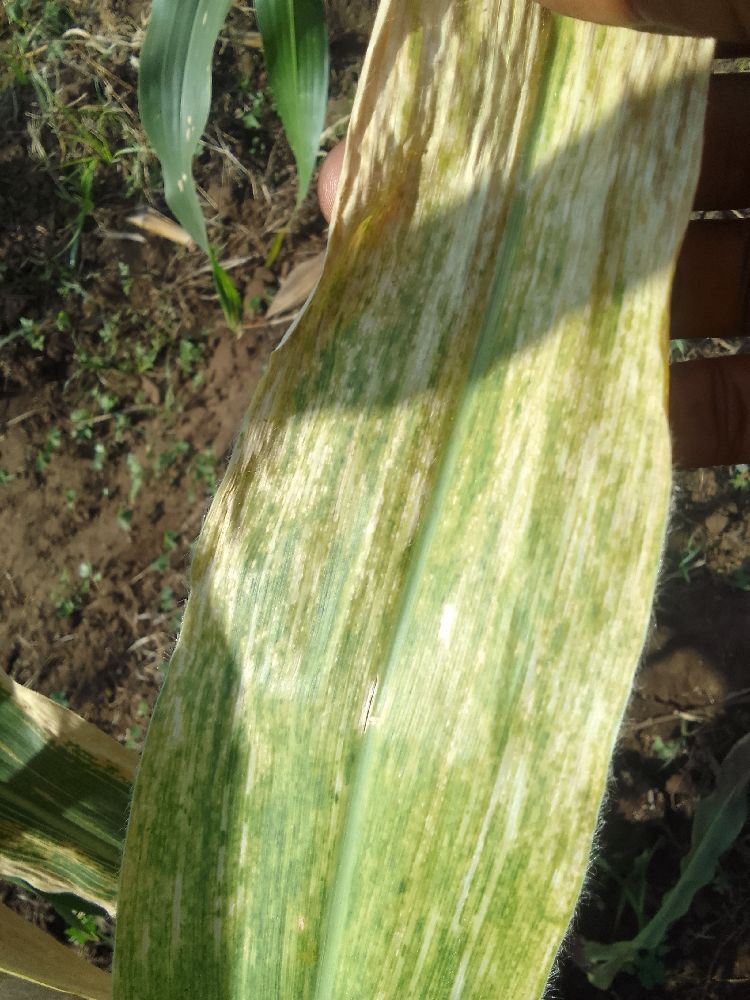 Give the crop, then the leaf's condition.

maize, maize lethal necrosis
